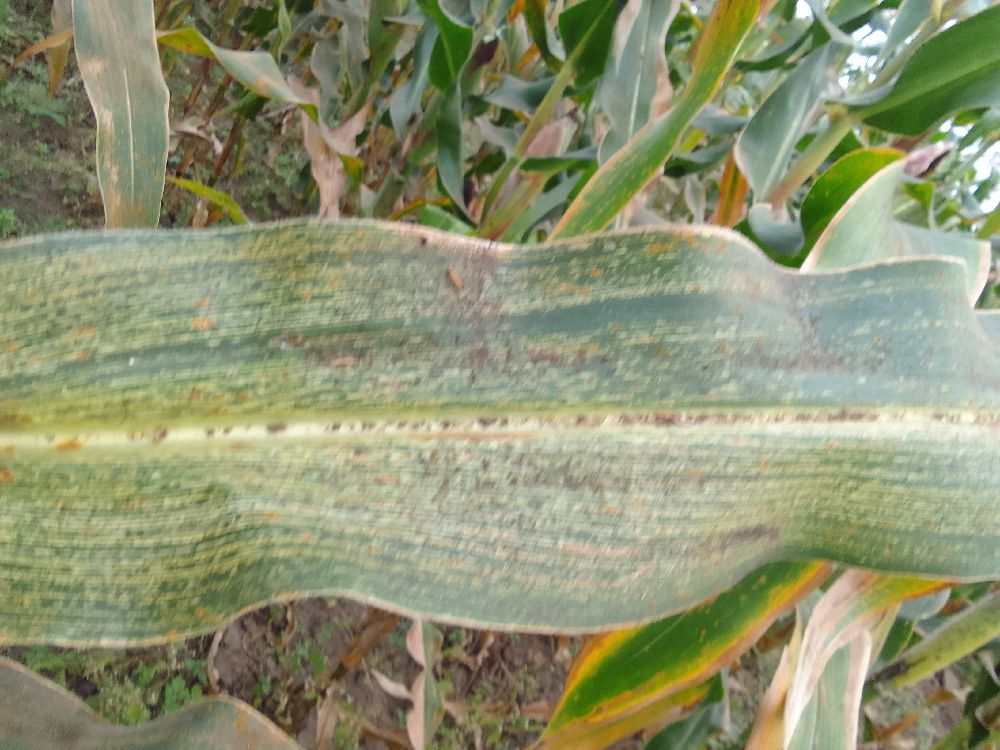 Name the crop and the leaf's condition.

maize, maize streak virus
